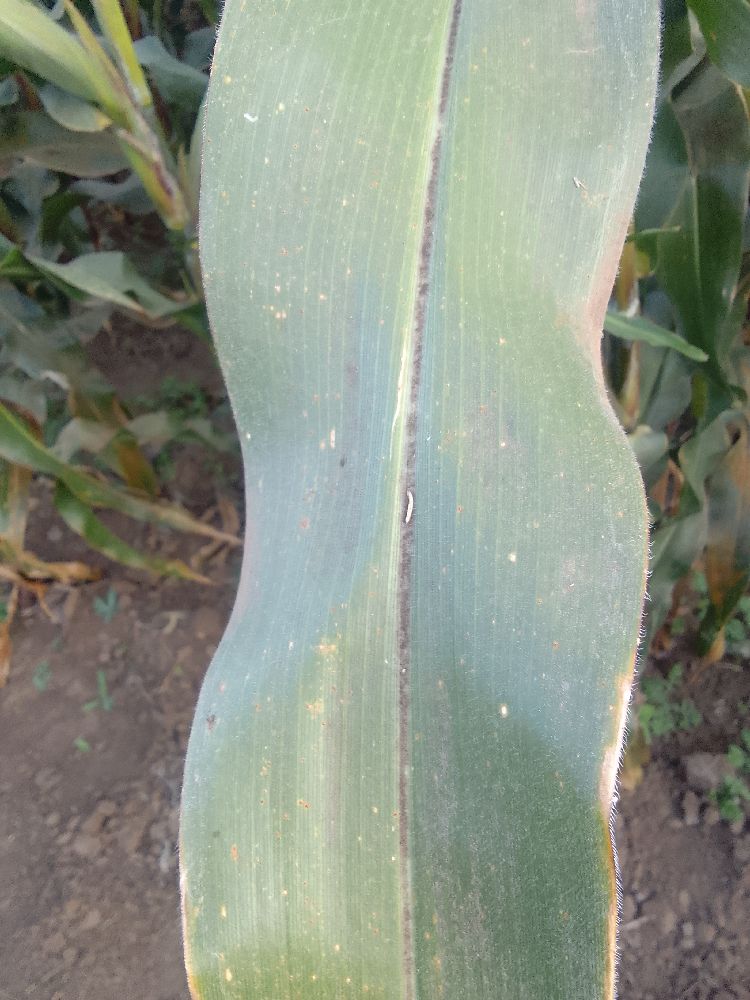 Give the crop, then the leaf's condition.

maize, healthy
